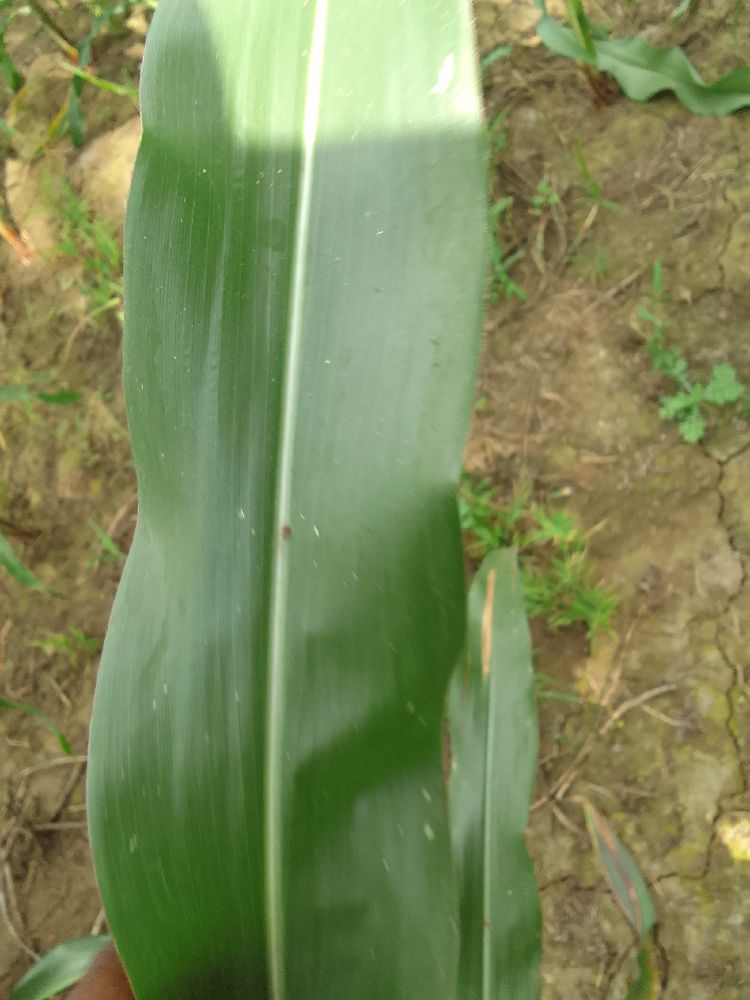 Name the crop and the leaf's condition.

maize, healthy
